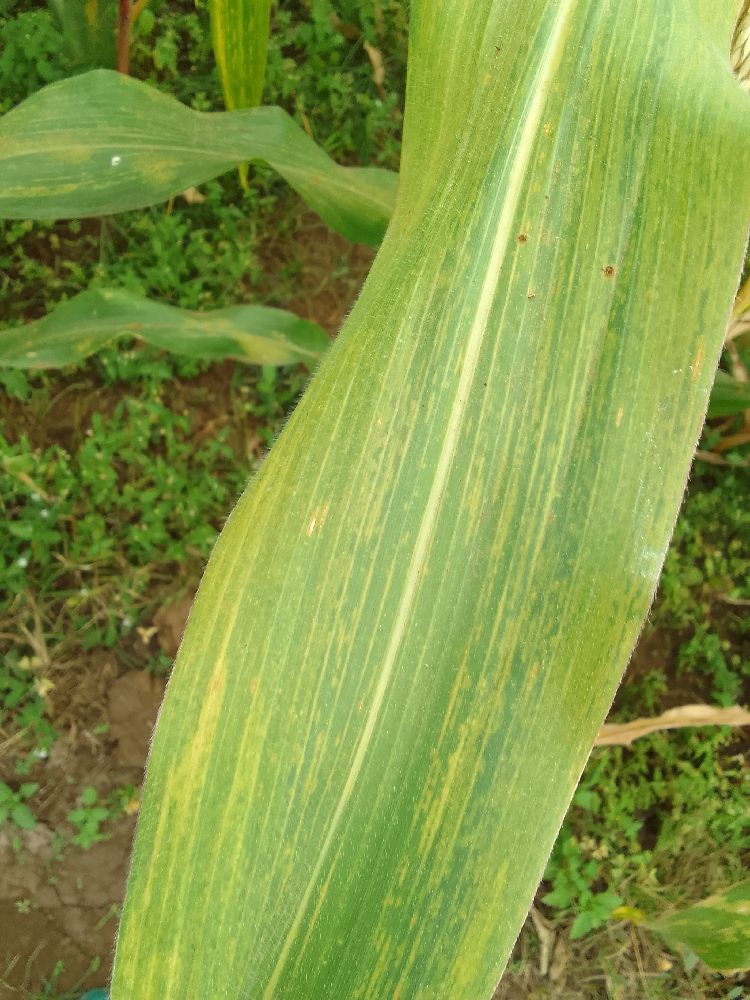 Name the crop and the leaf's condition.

maize, maize lethal necrosis
